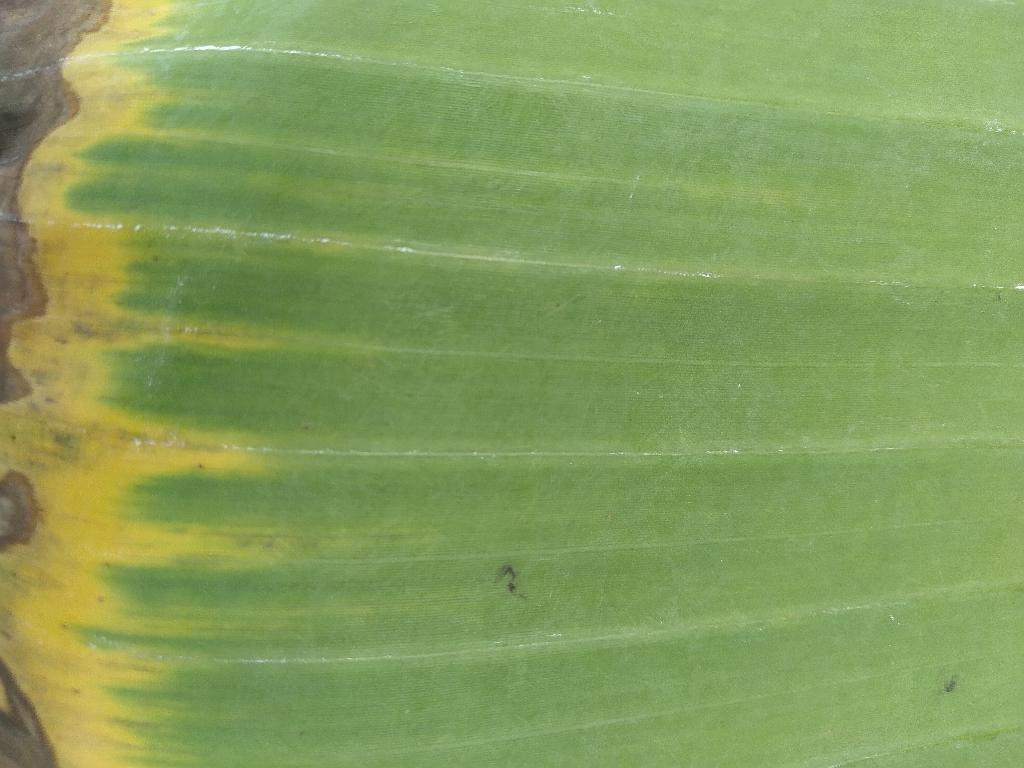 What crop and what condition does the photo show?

banana, fusarium wilt race 1
